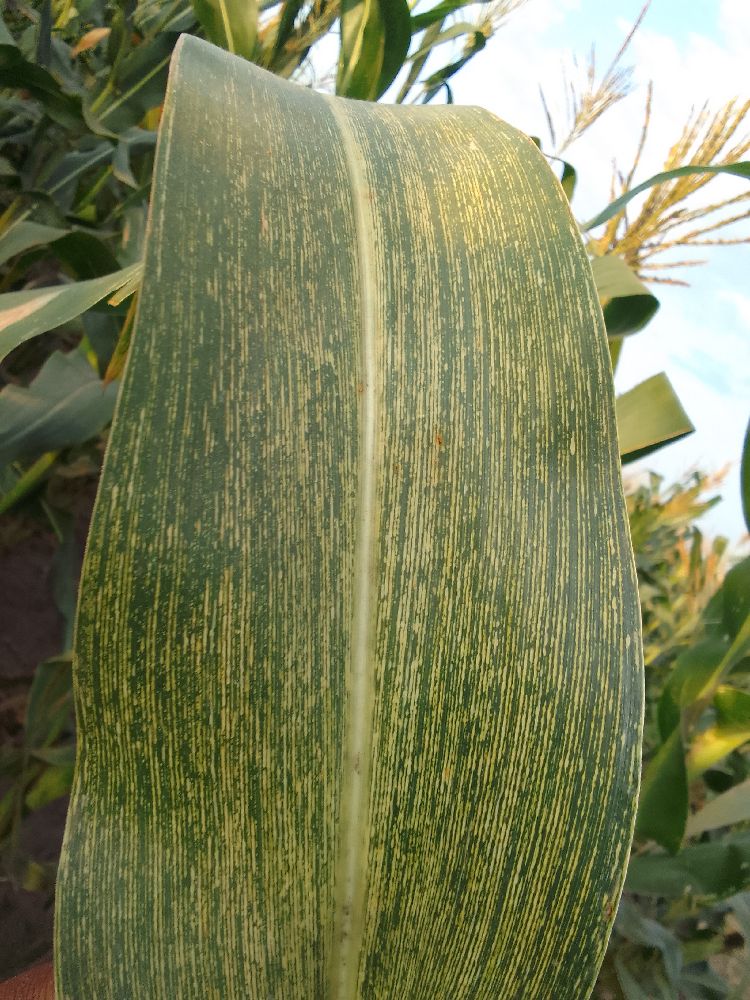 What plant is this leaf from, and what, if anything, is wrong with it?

maize, maize streak virus
